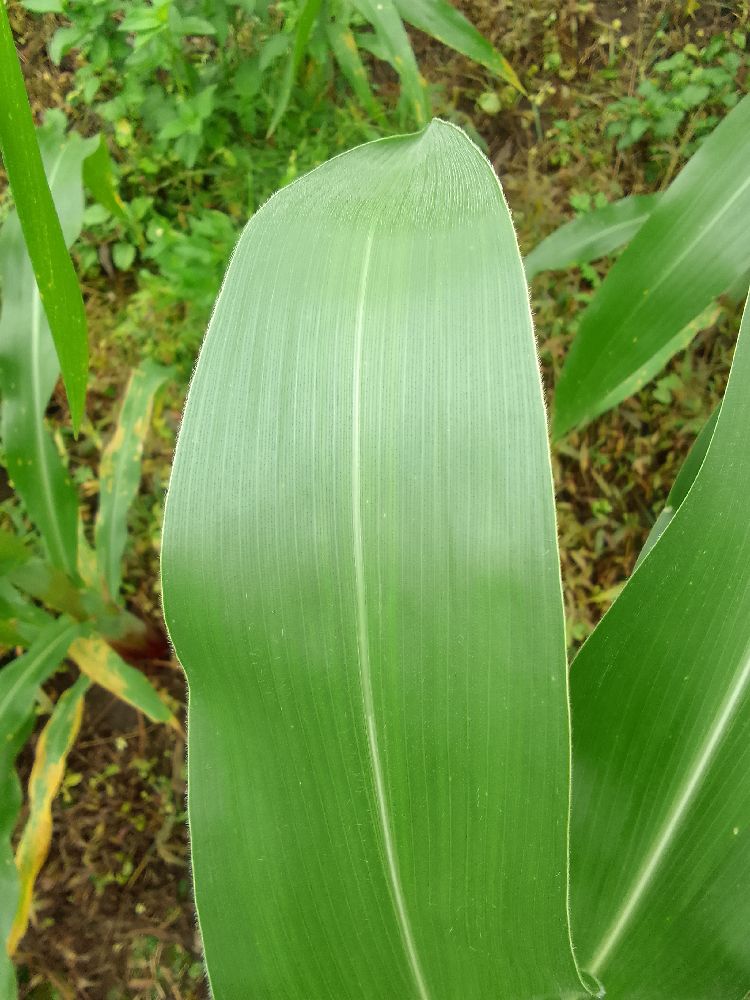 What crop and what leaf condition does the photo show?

maize, healthy
